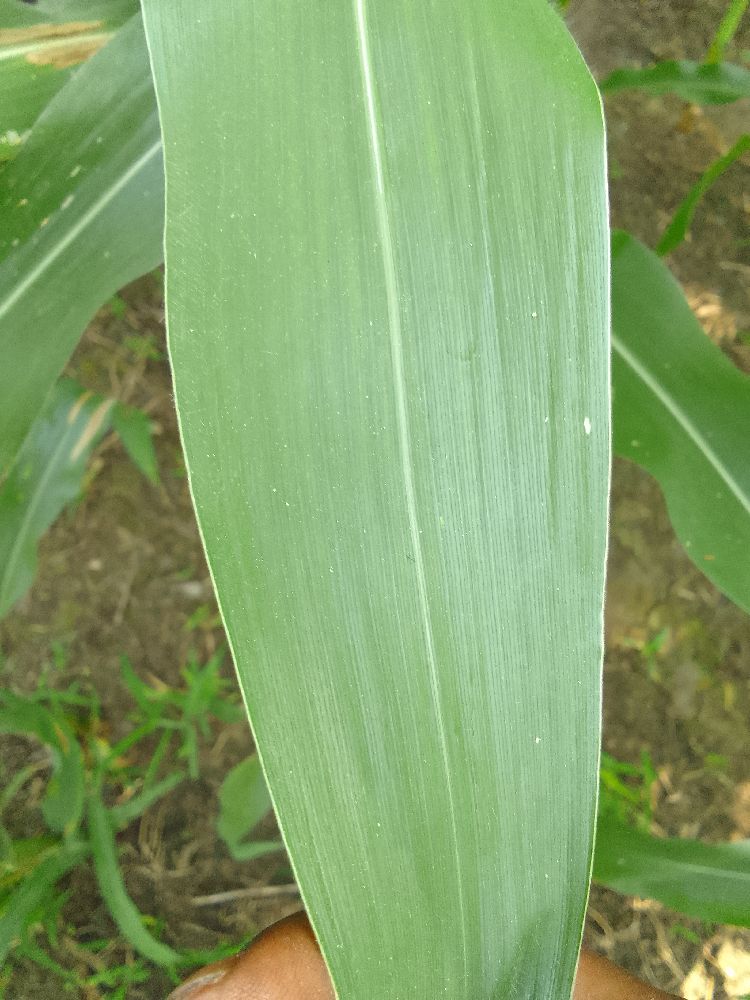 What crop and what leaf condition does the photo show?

maize, healthy
